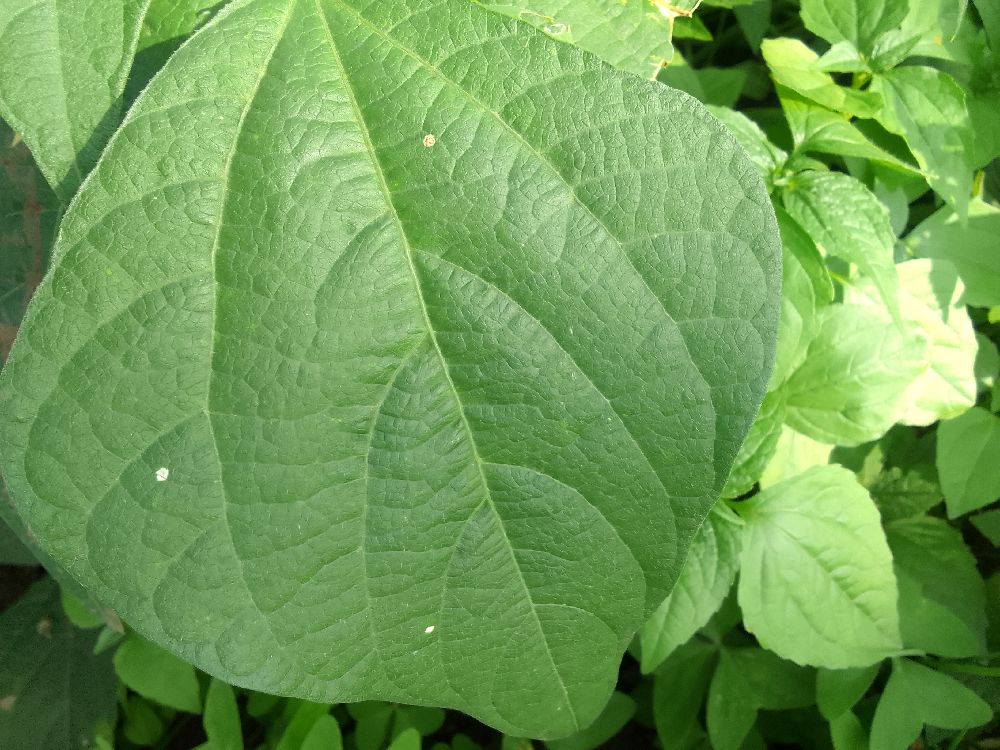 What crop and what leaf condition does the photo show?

common bean, healthy
